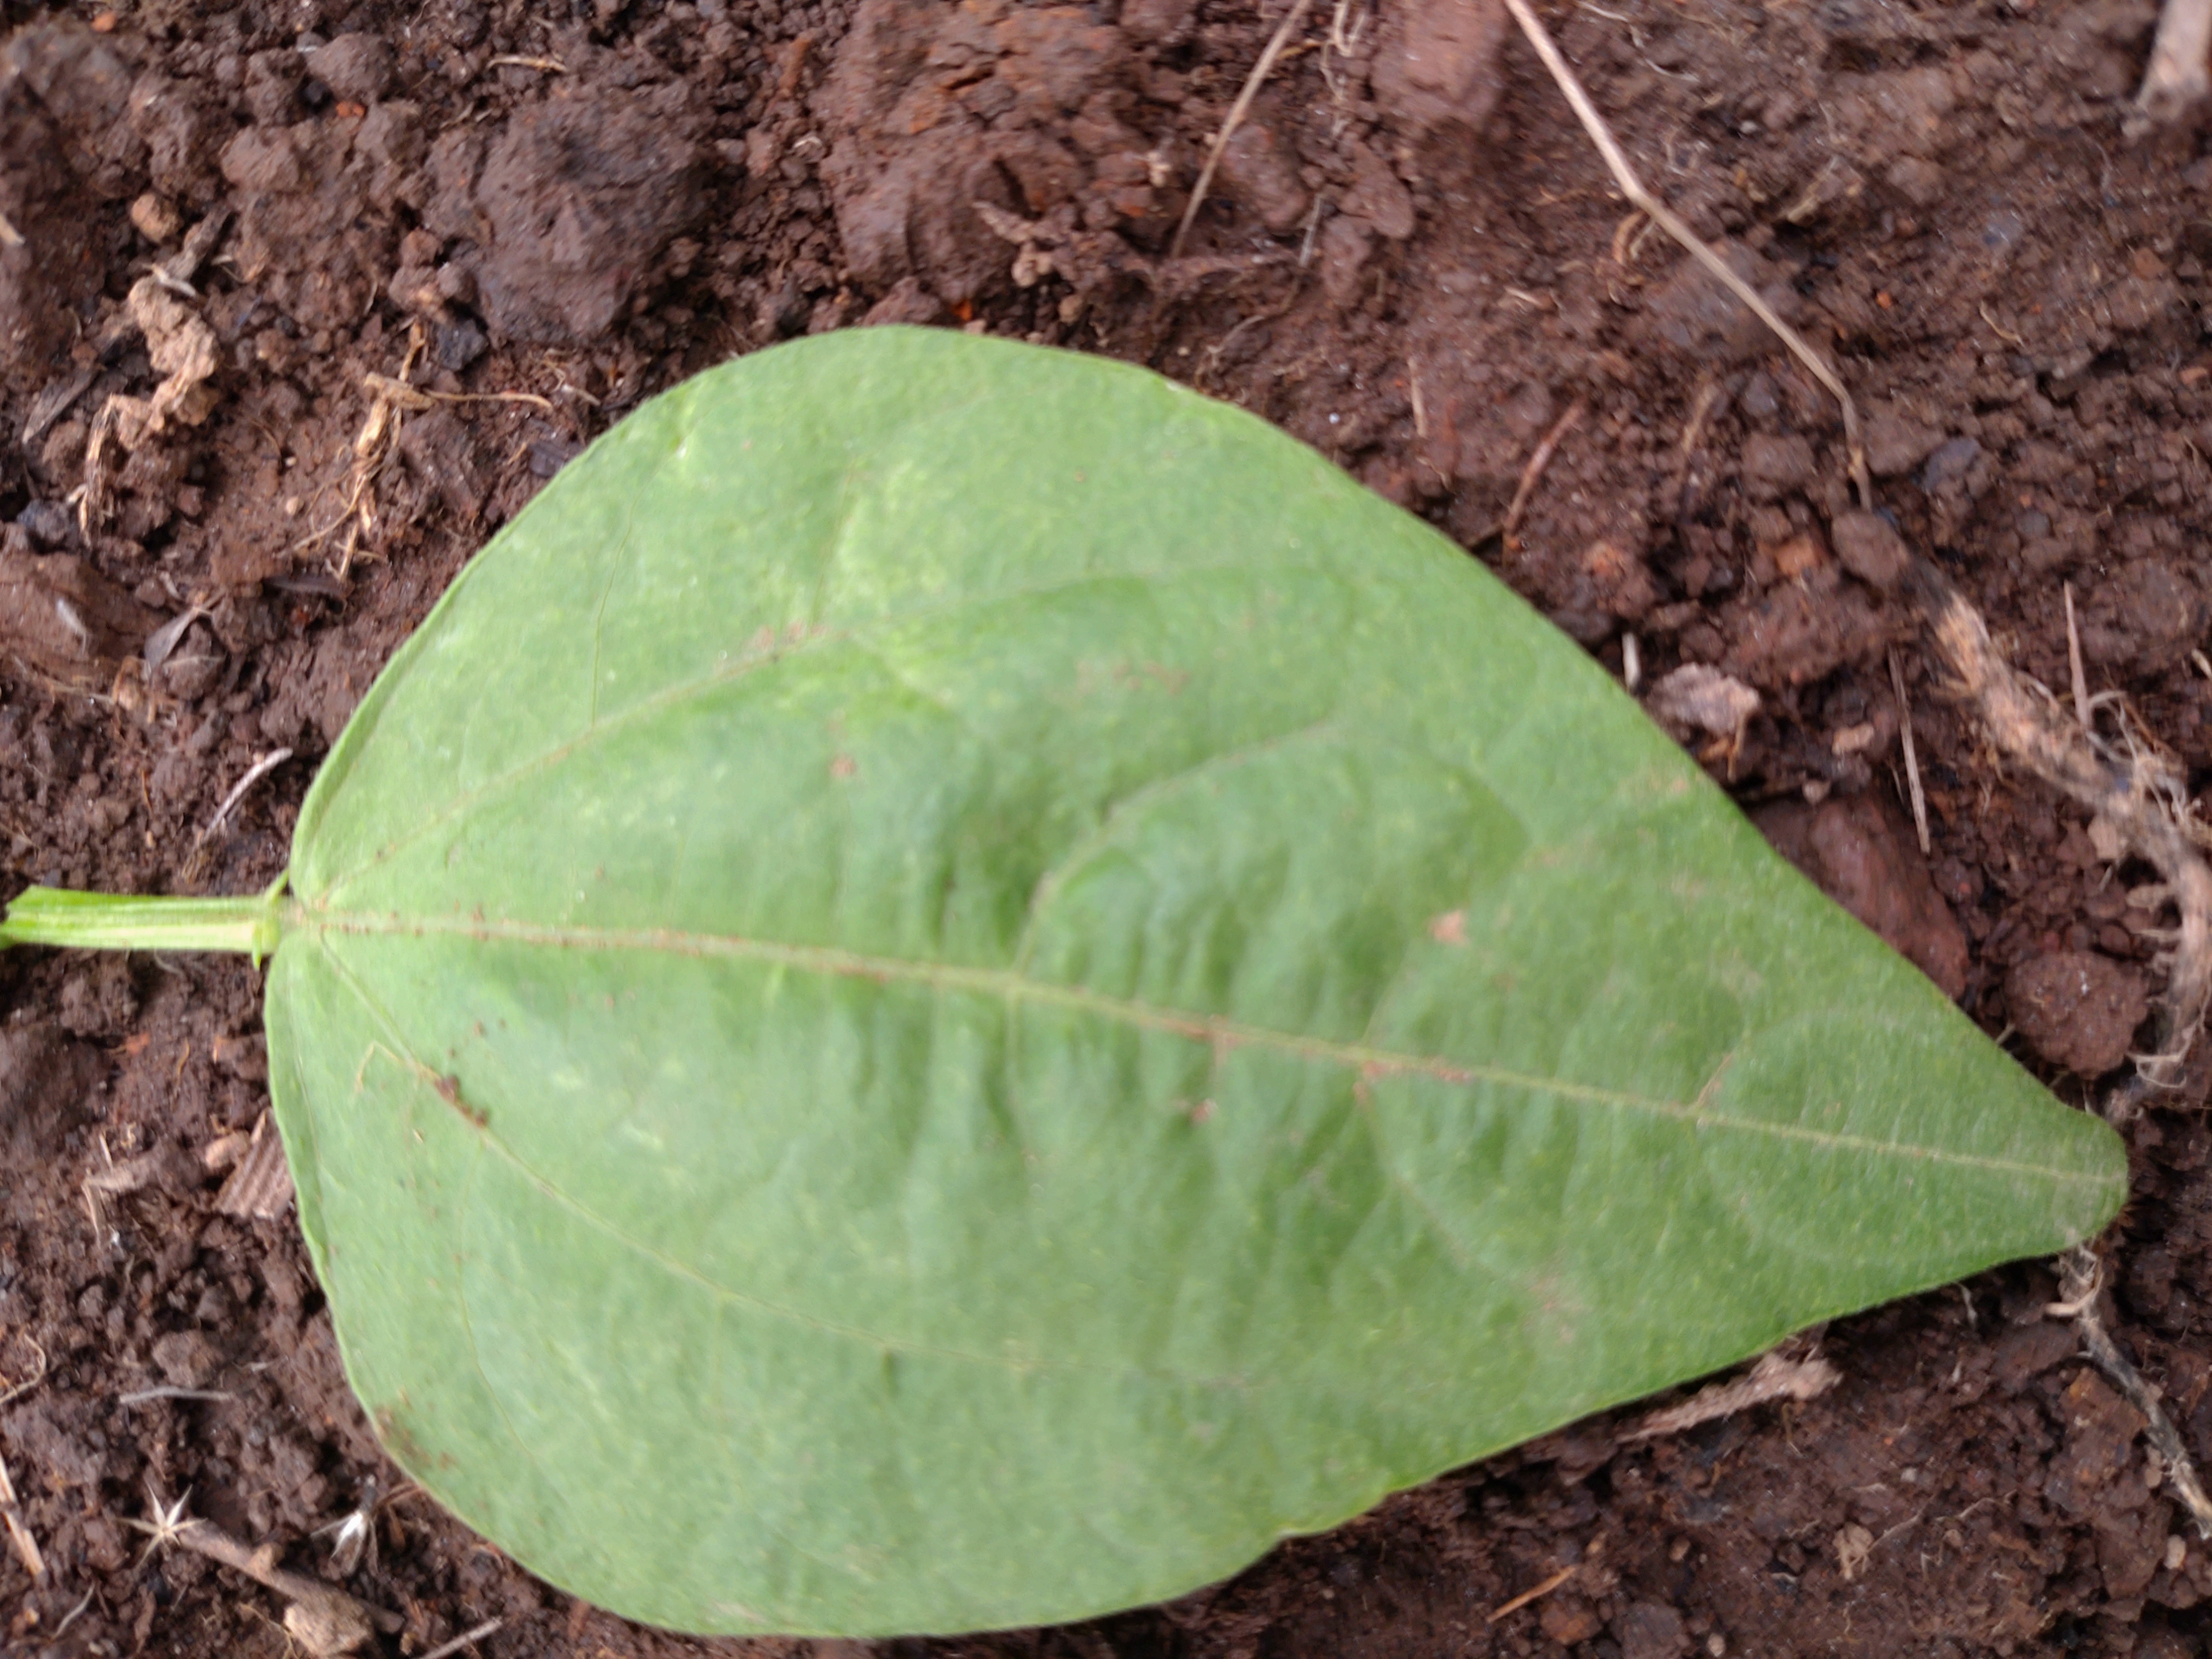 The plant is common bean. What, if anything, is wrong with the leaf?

healthy
